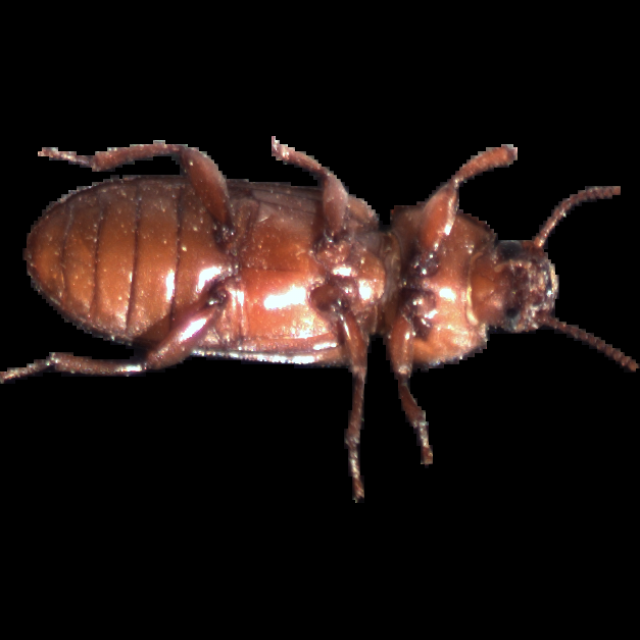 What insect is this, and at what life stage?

mealworm beetle
